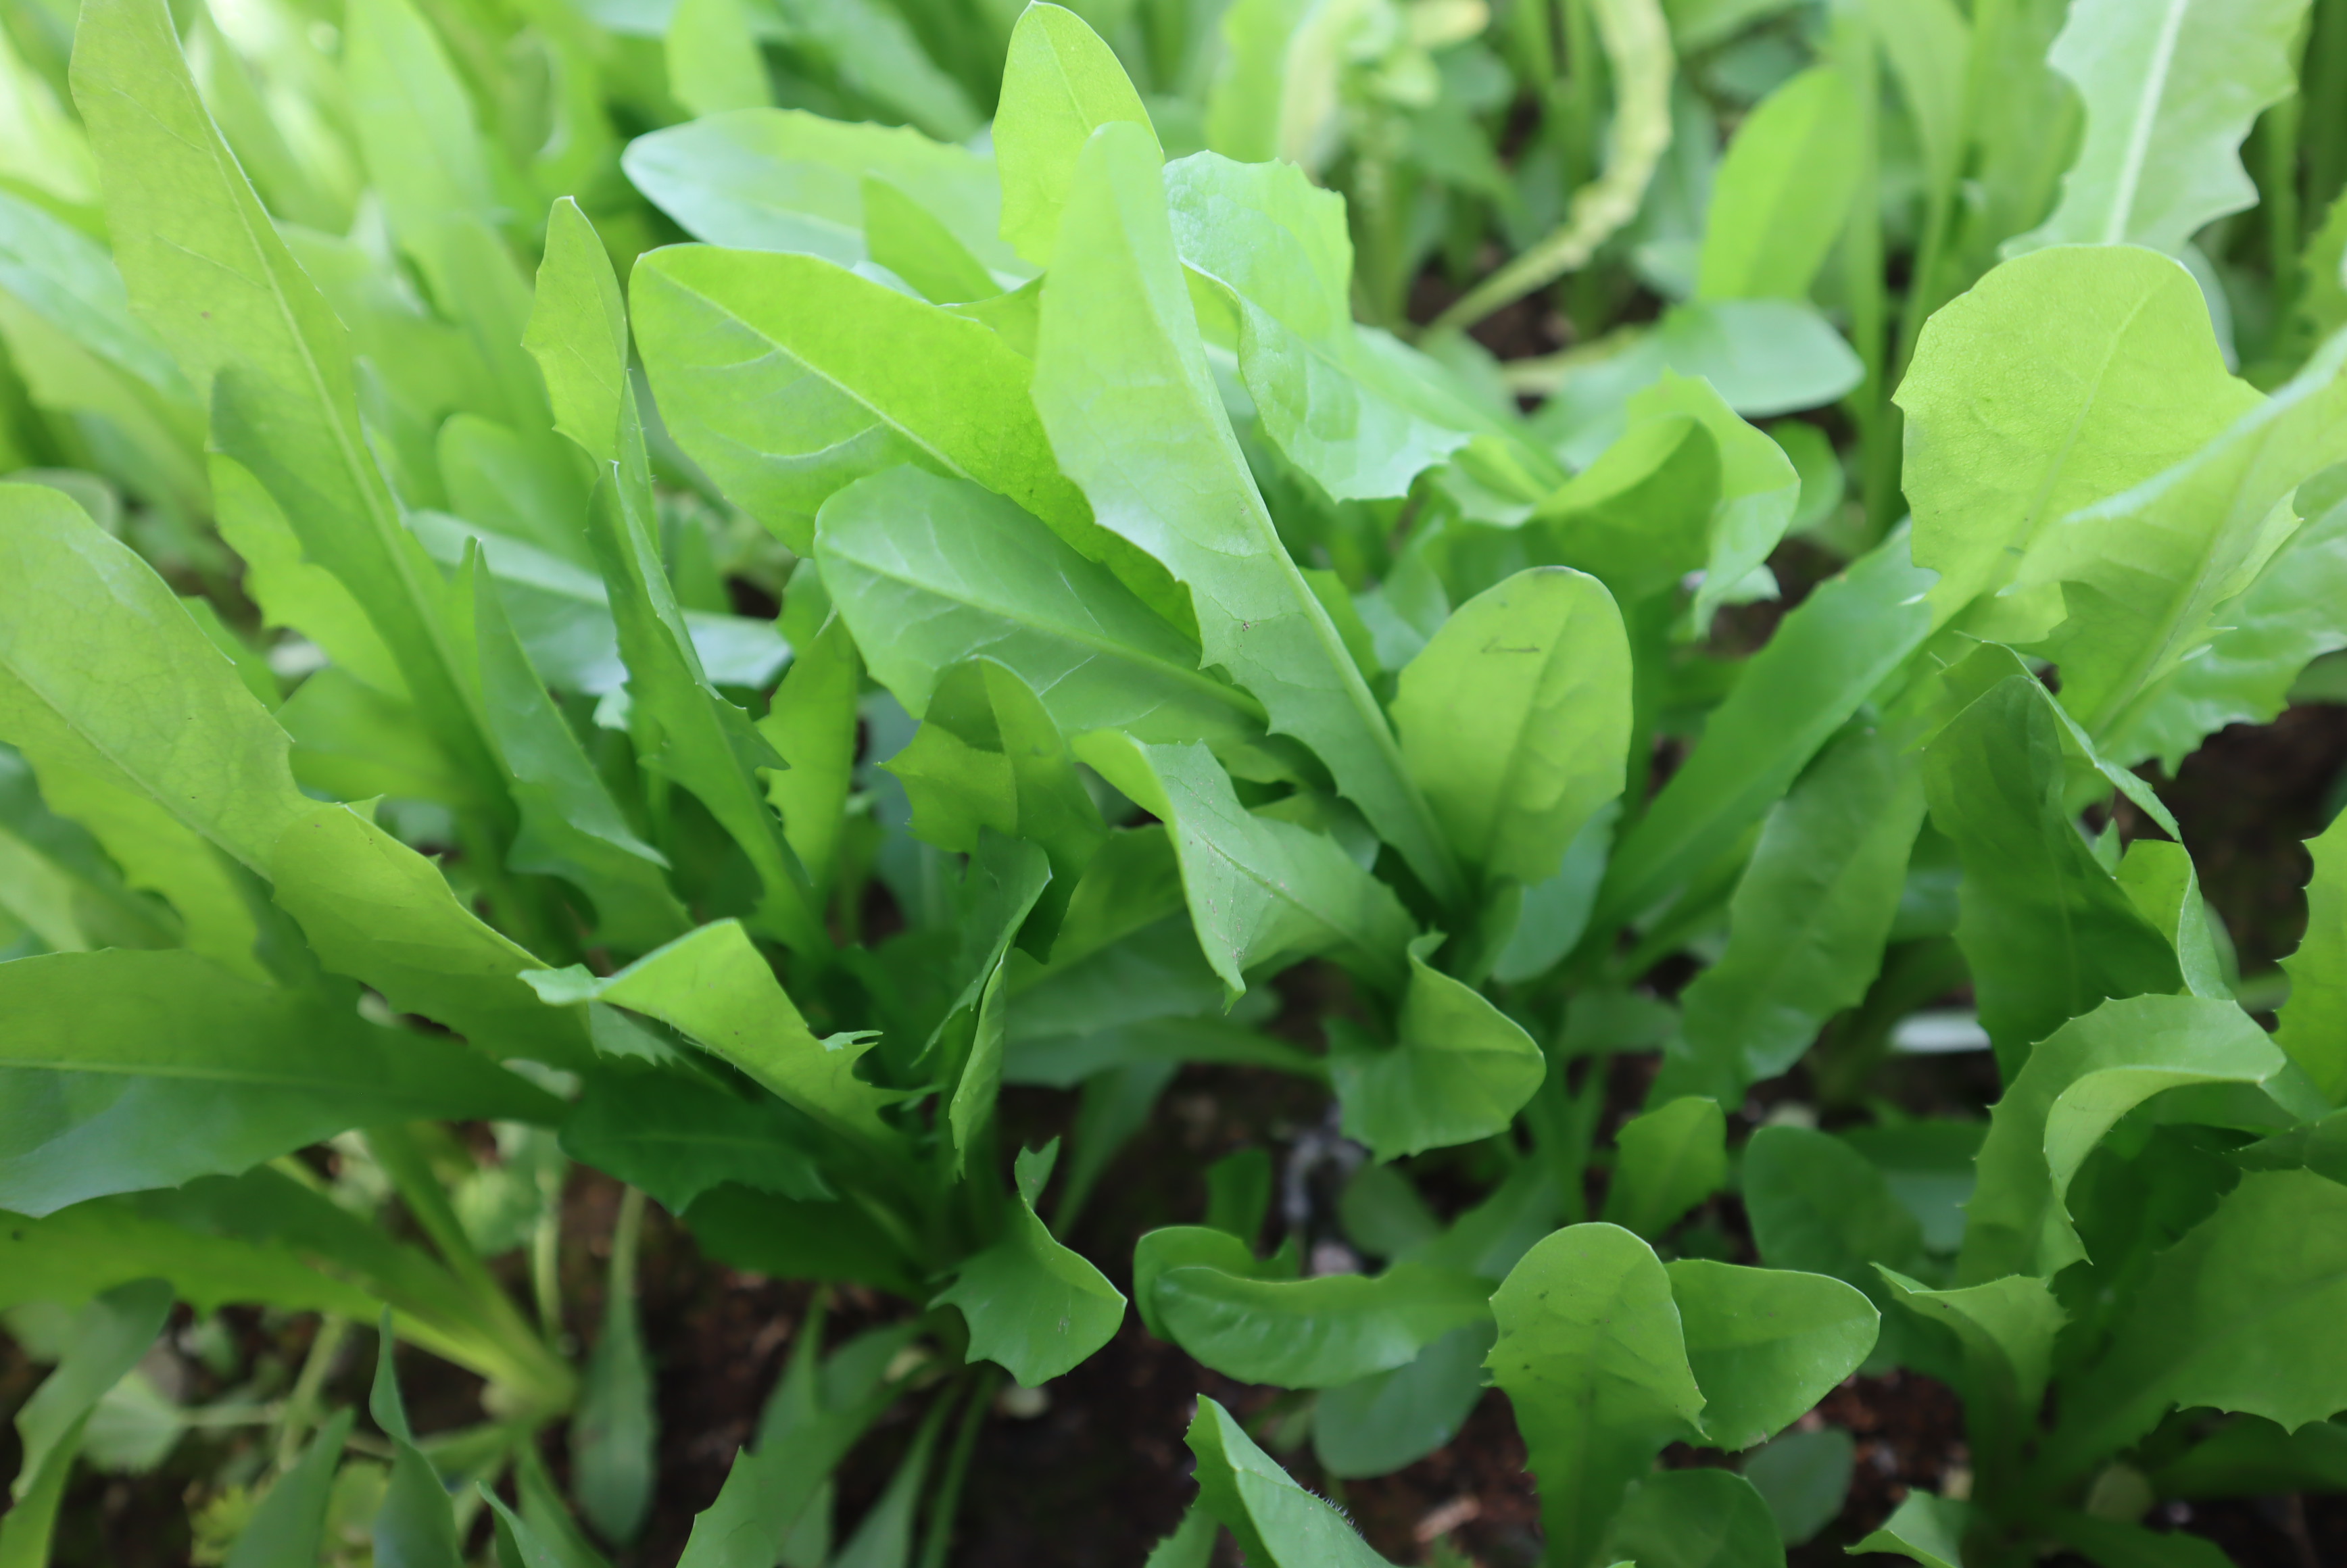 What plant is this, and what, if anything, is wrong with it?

chicory, healthy
